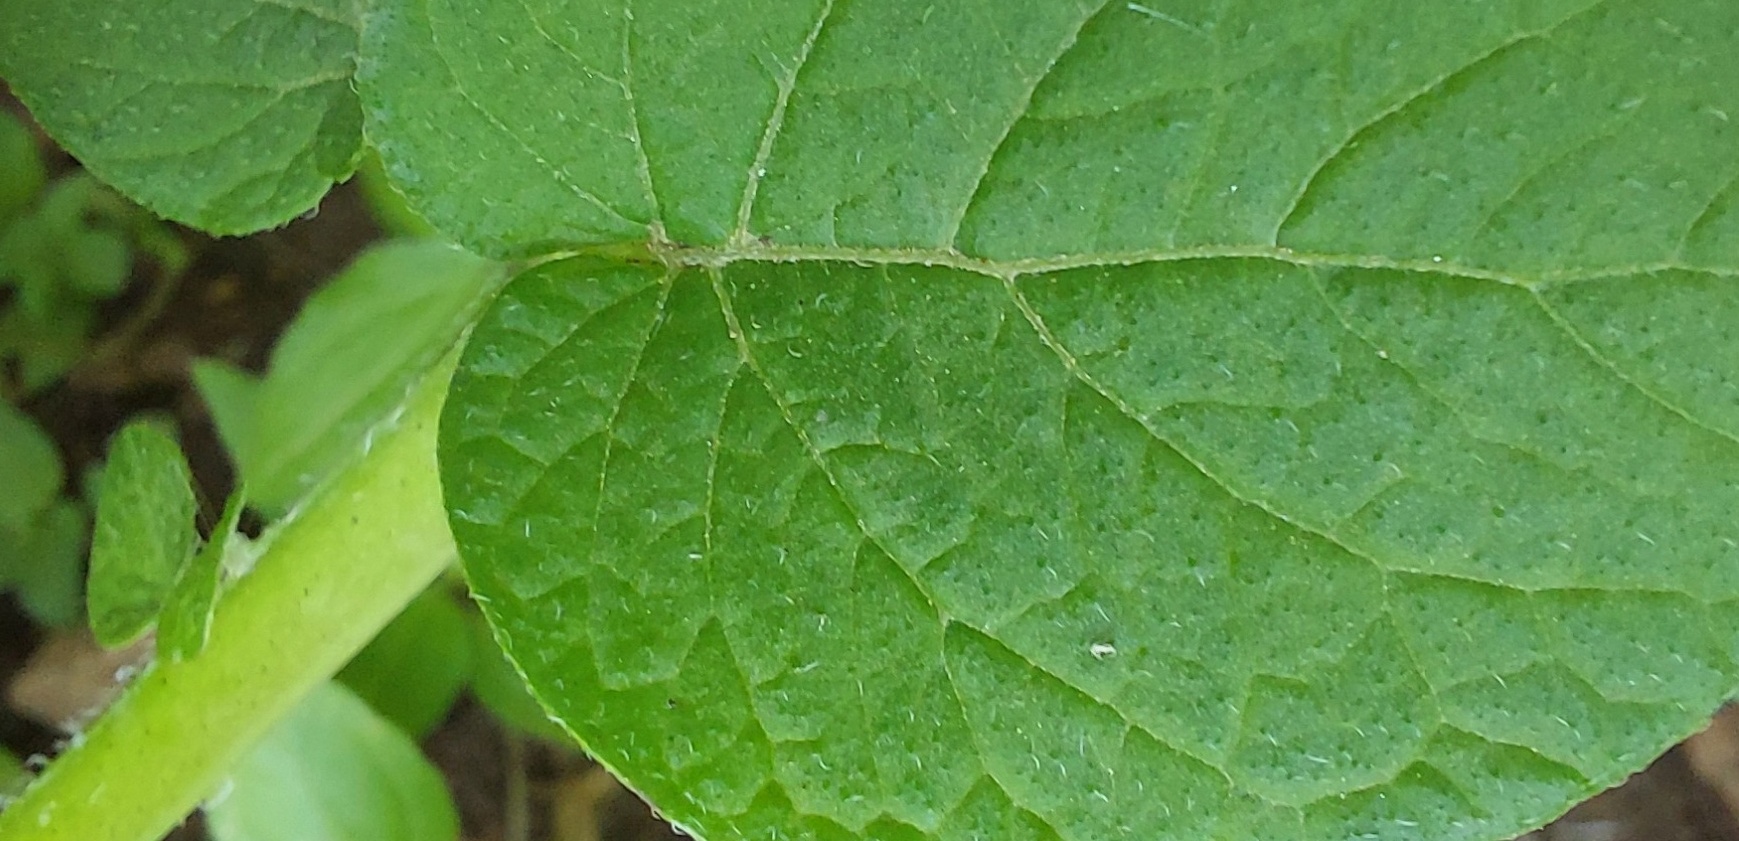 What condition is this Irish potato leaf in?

healthy
